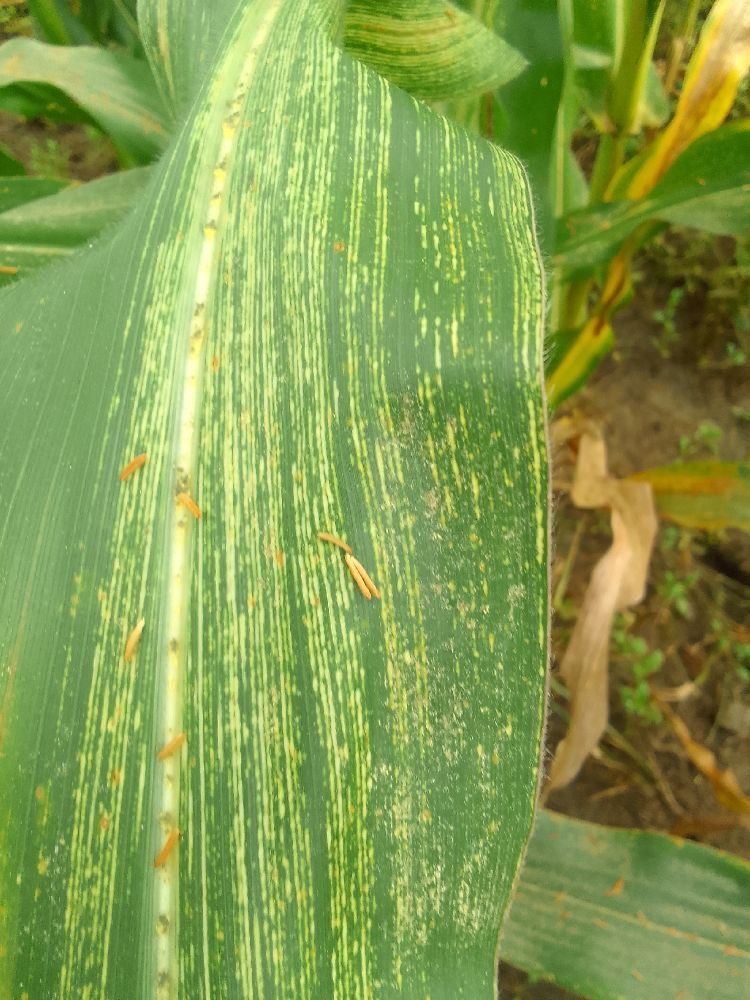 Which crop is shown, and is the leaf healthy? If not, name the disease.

maize, maize streak virus
